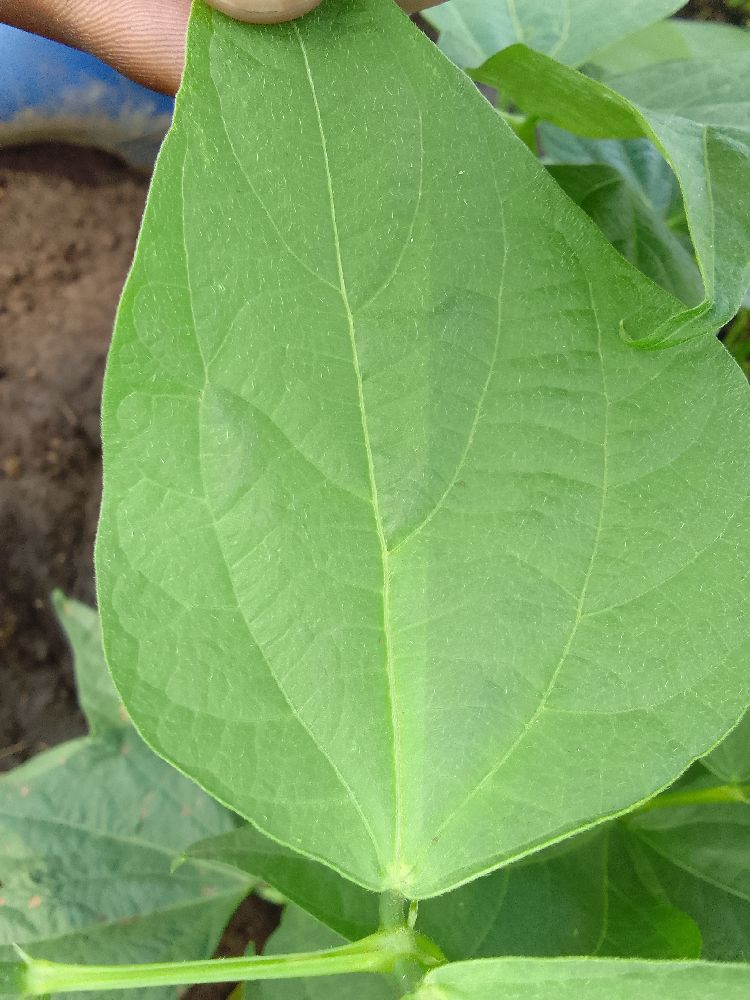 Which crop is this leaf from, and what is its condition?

common bean, healthy
